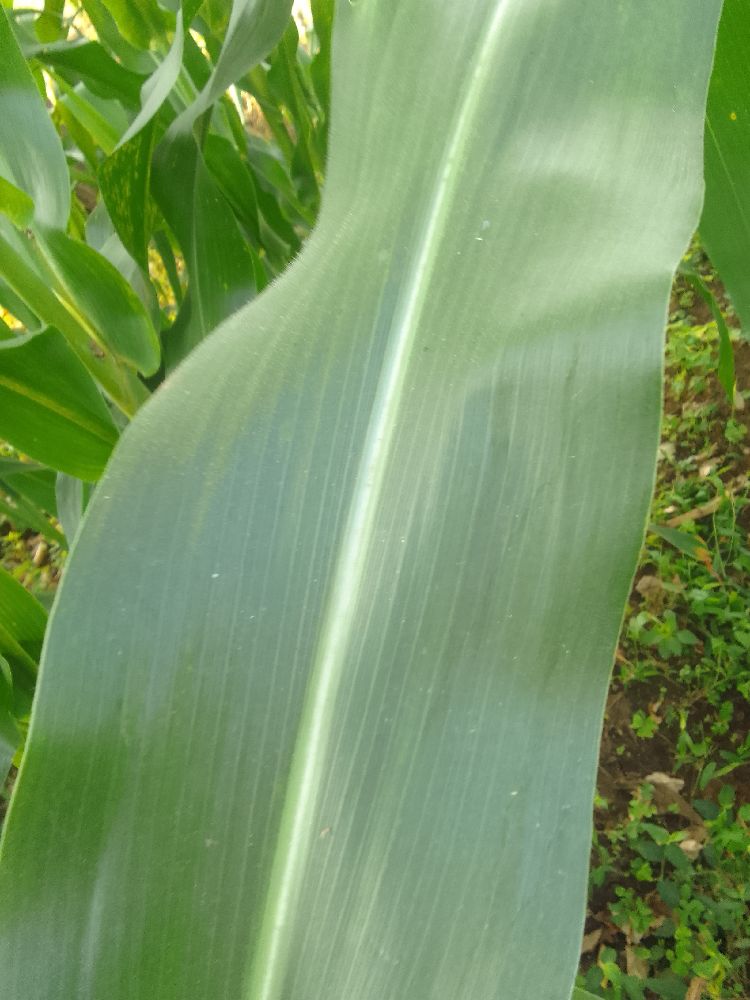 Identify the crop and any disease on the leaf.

maize, healthy
